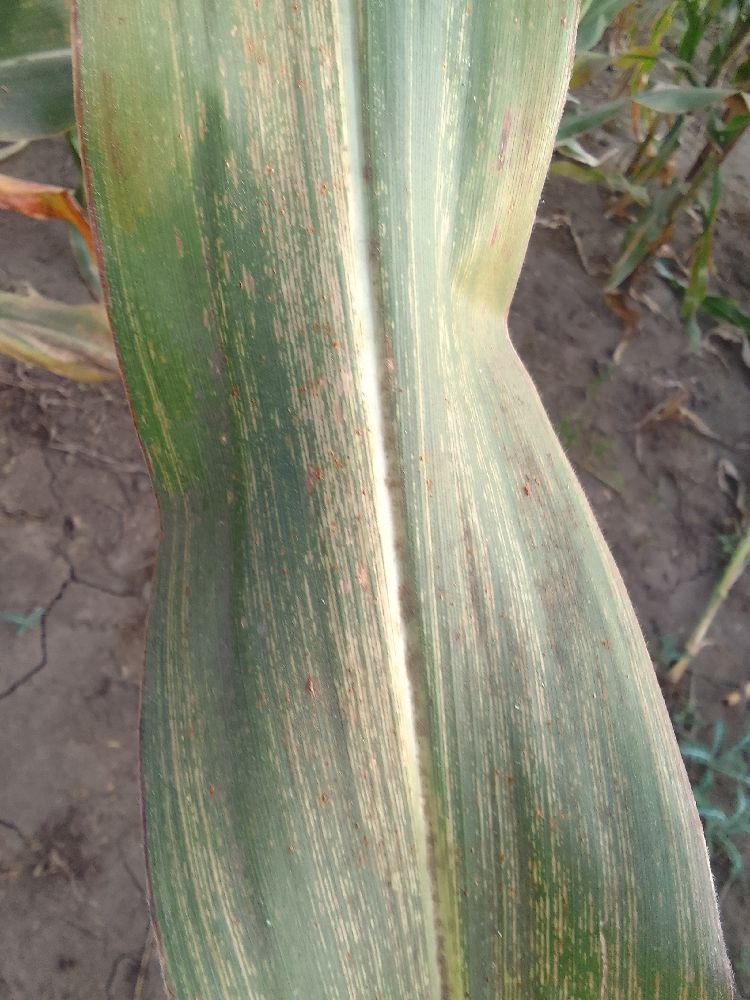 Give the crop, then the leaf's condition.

maize, maize streak virus
